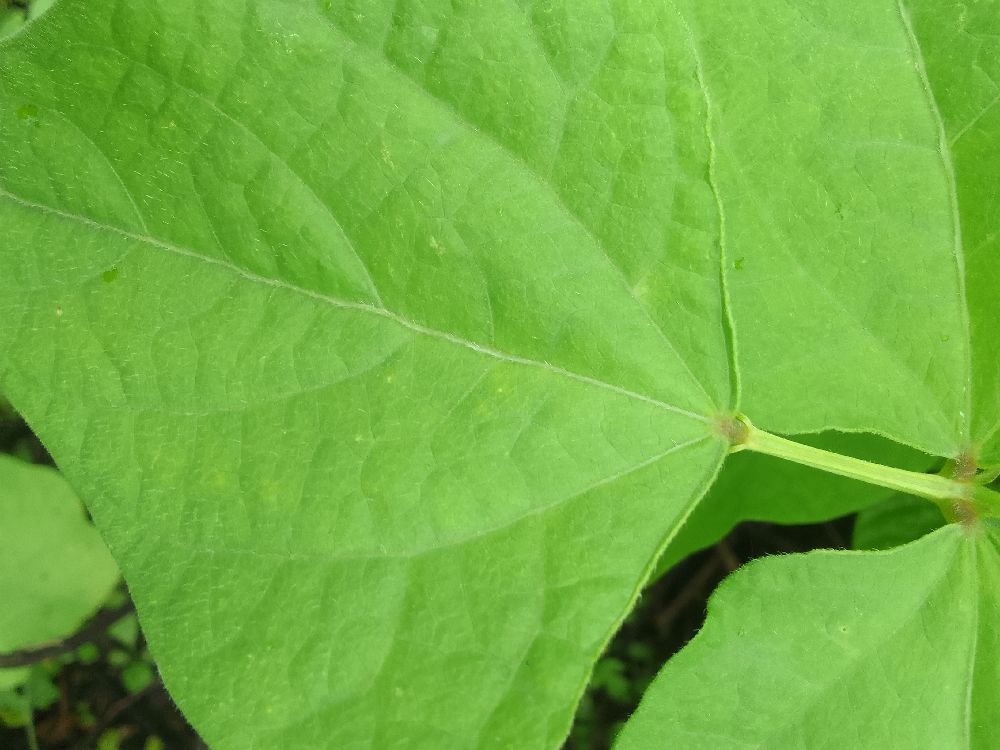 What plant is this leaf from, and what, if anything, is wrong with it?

common bean, healthy
